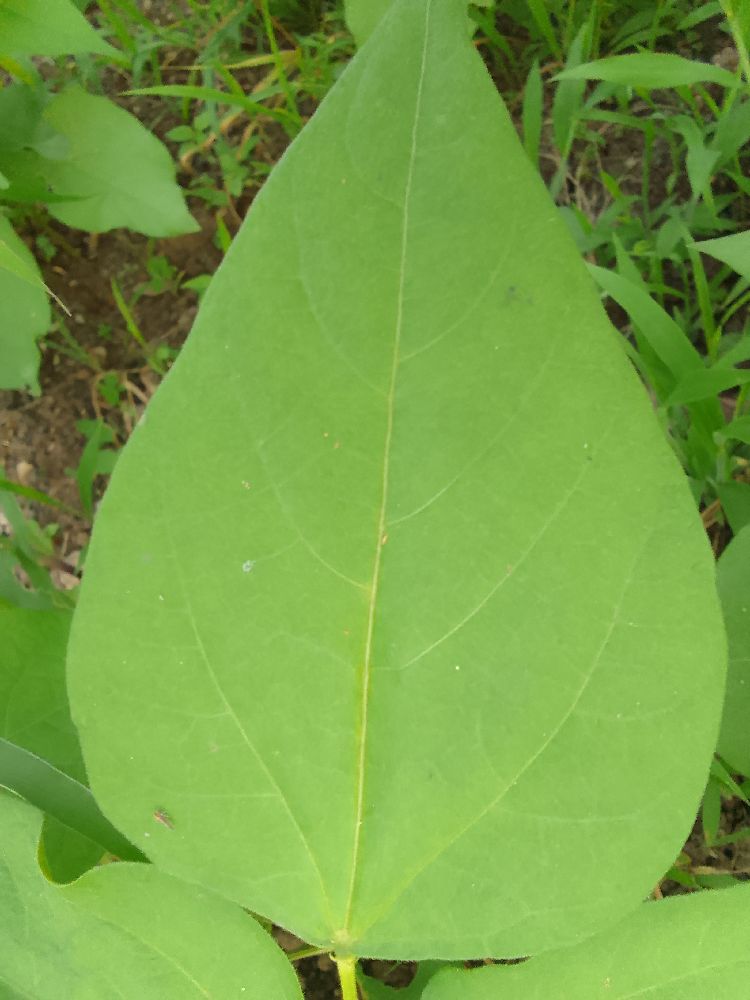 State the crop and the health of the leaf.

common bean, healthy
